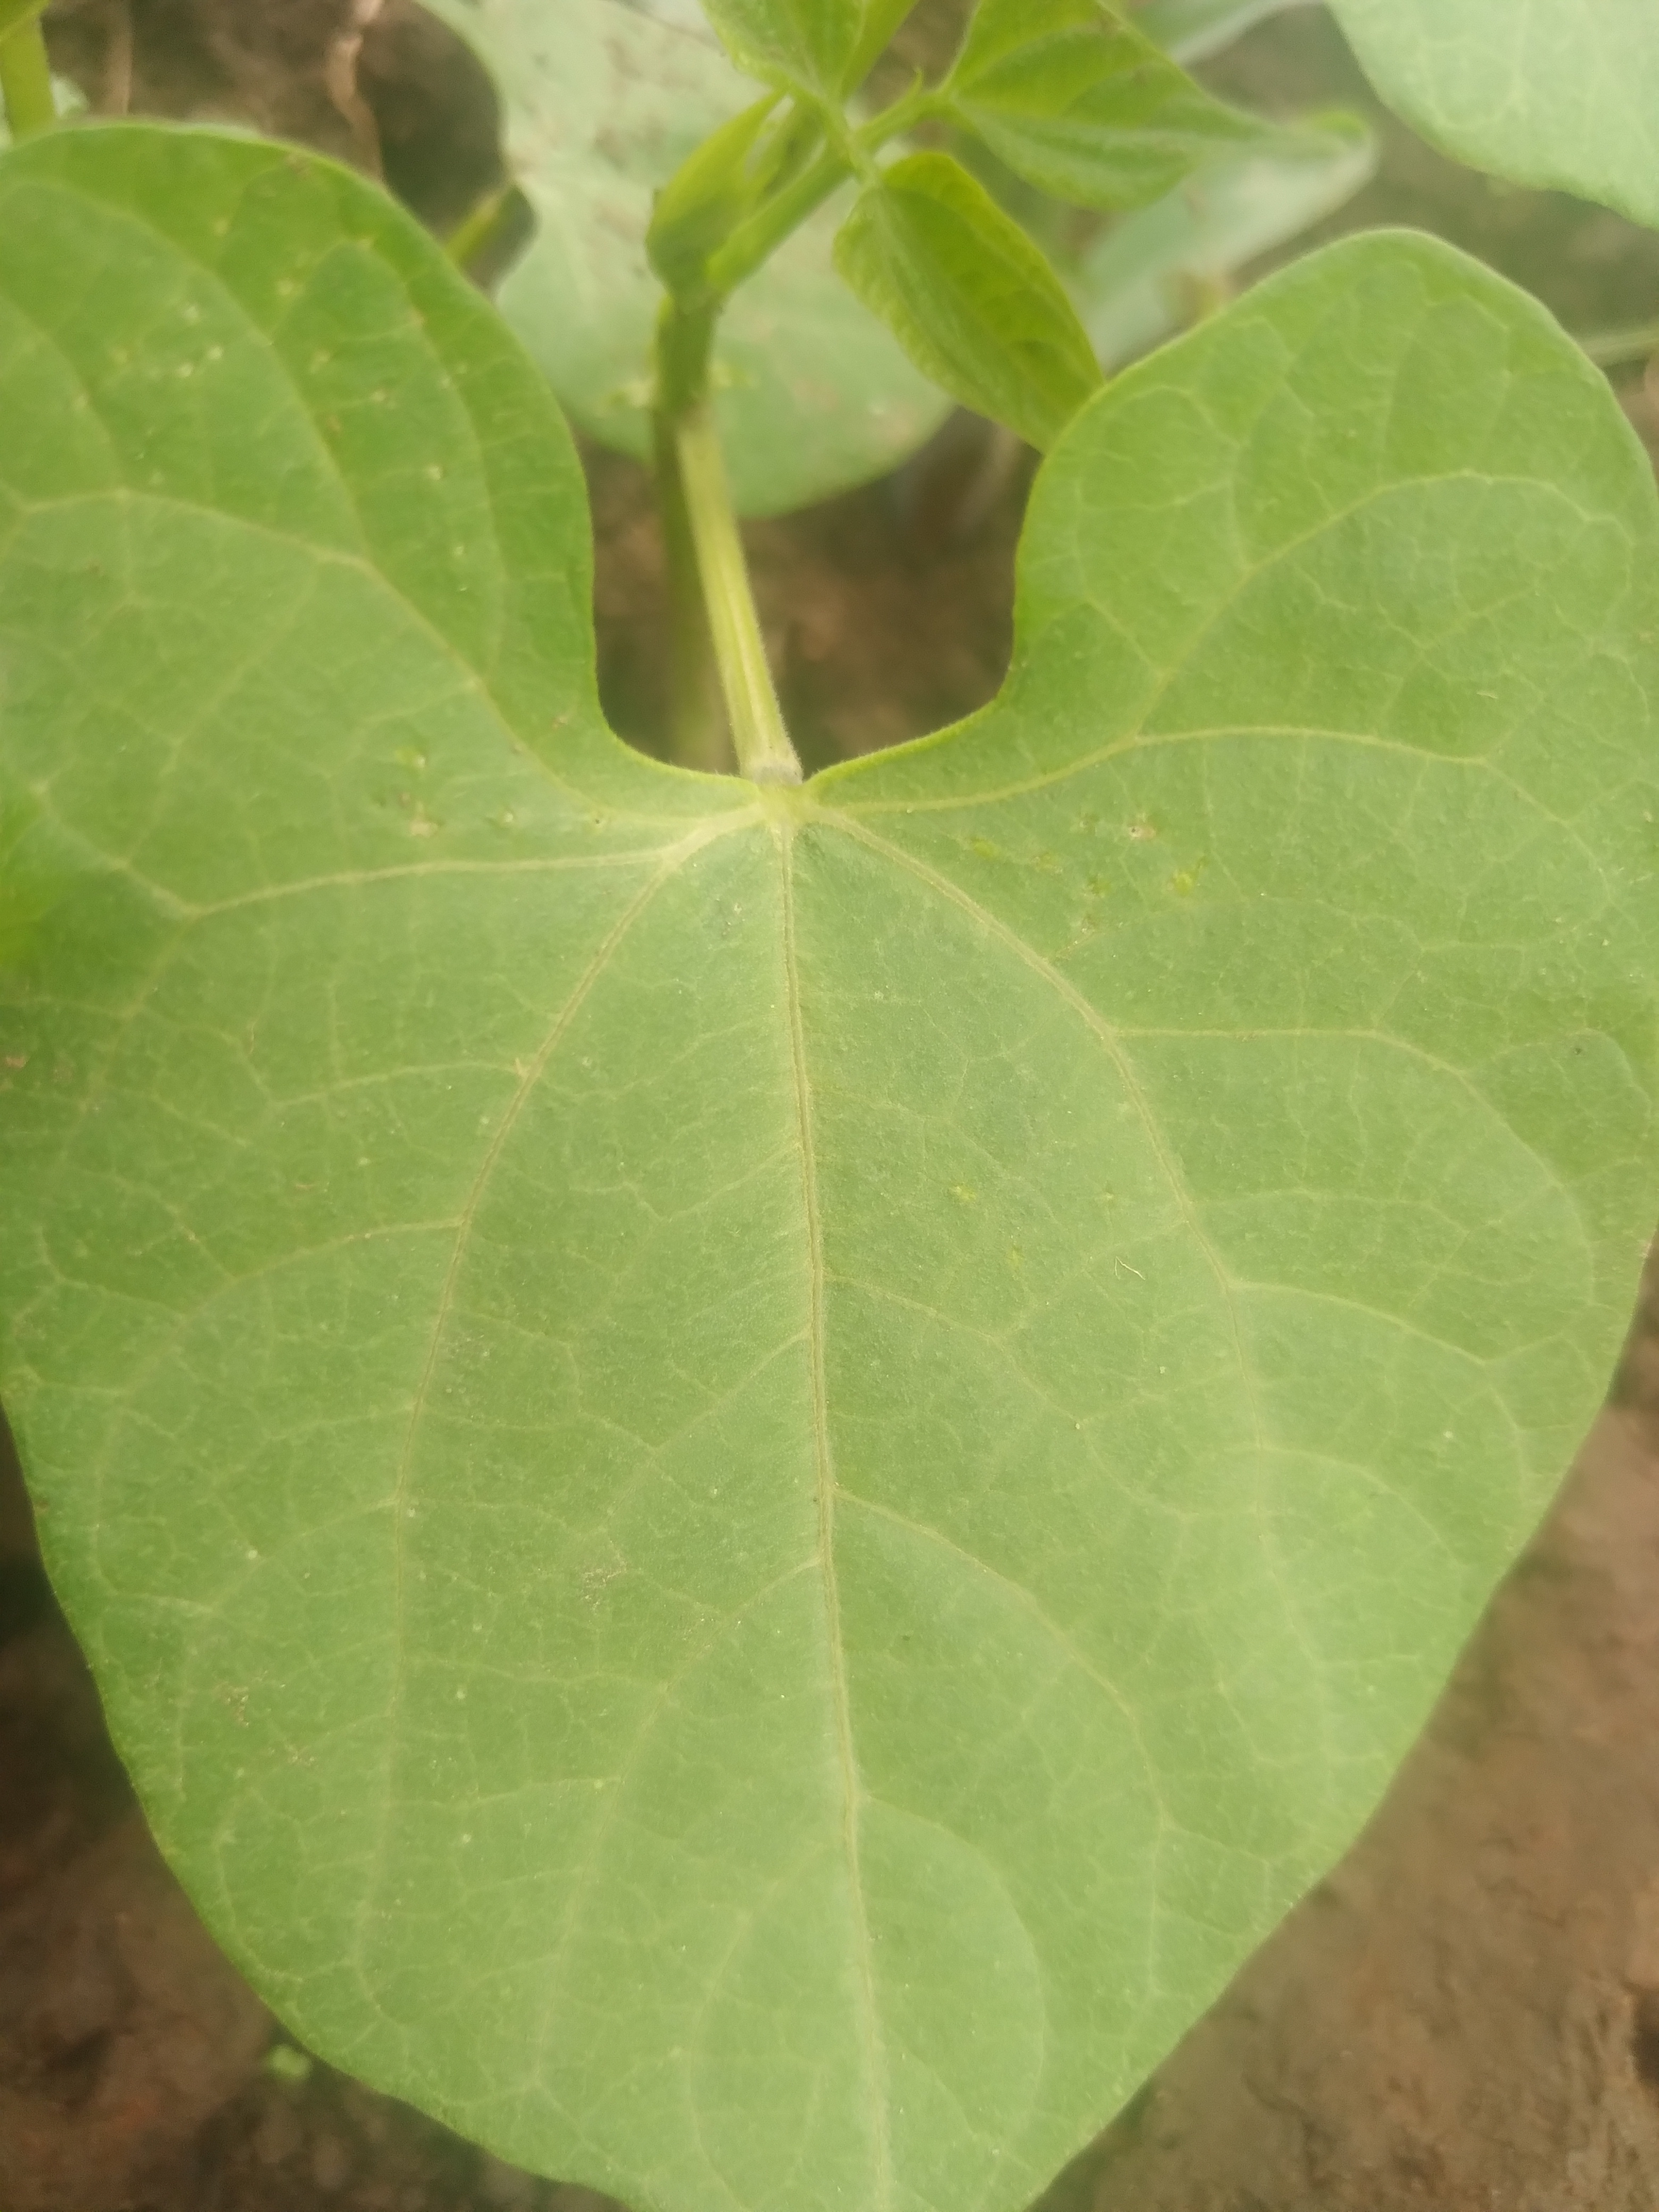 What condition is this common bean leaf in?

healthy
